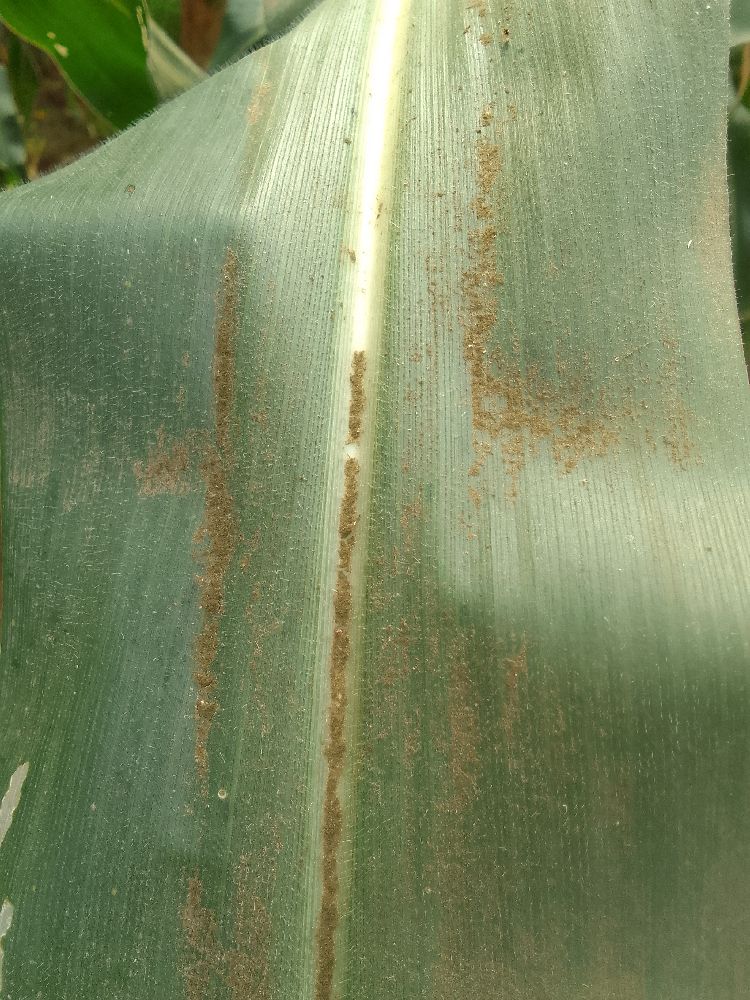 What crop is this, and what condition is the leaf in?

maize, healthy
